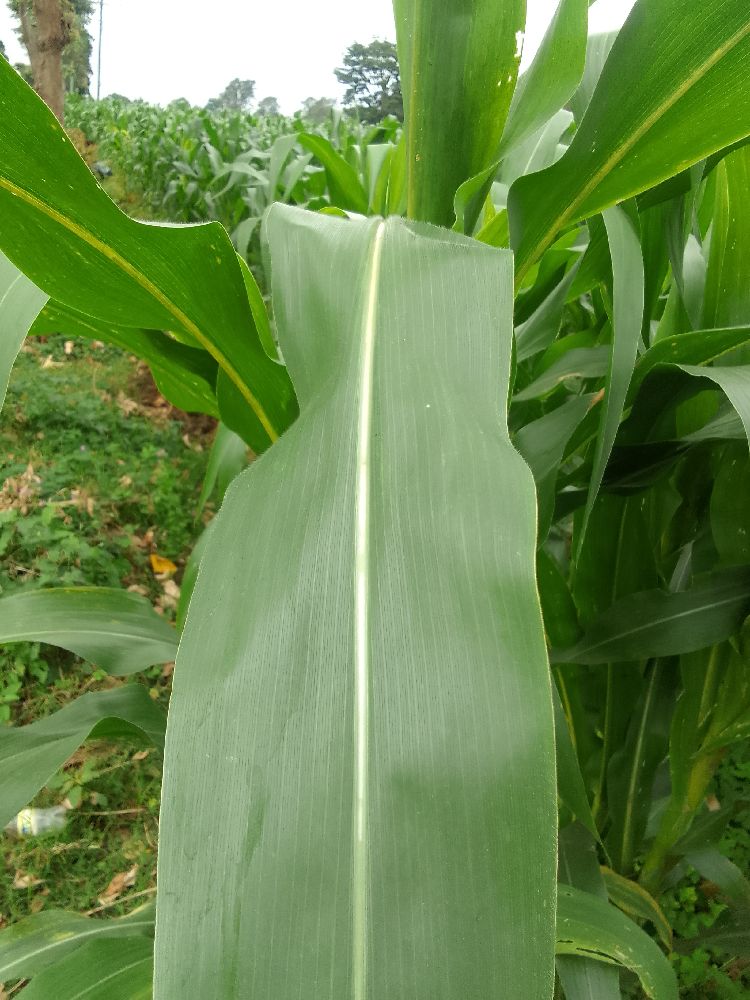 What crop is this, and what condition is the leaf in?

maize, healthy
